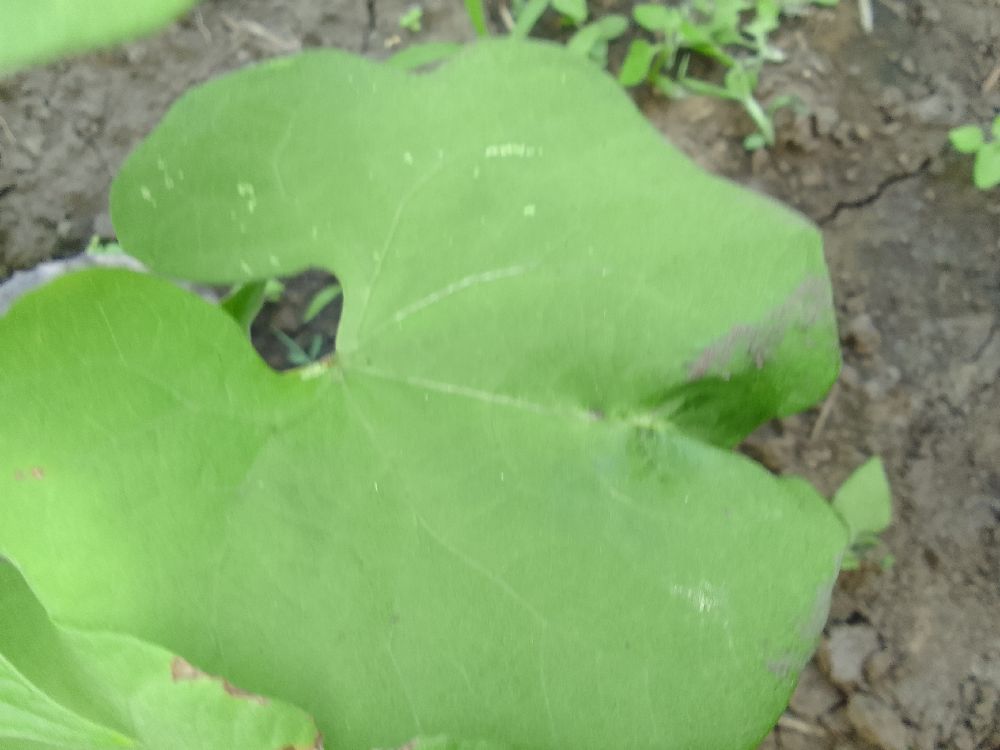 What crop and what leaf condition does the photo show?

common bean, healthy
